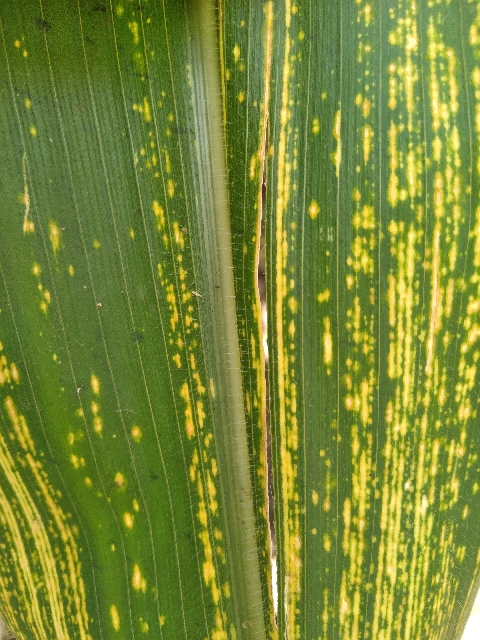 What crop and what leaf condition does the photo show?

maize, maize streak virus
